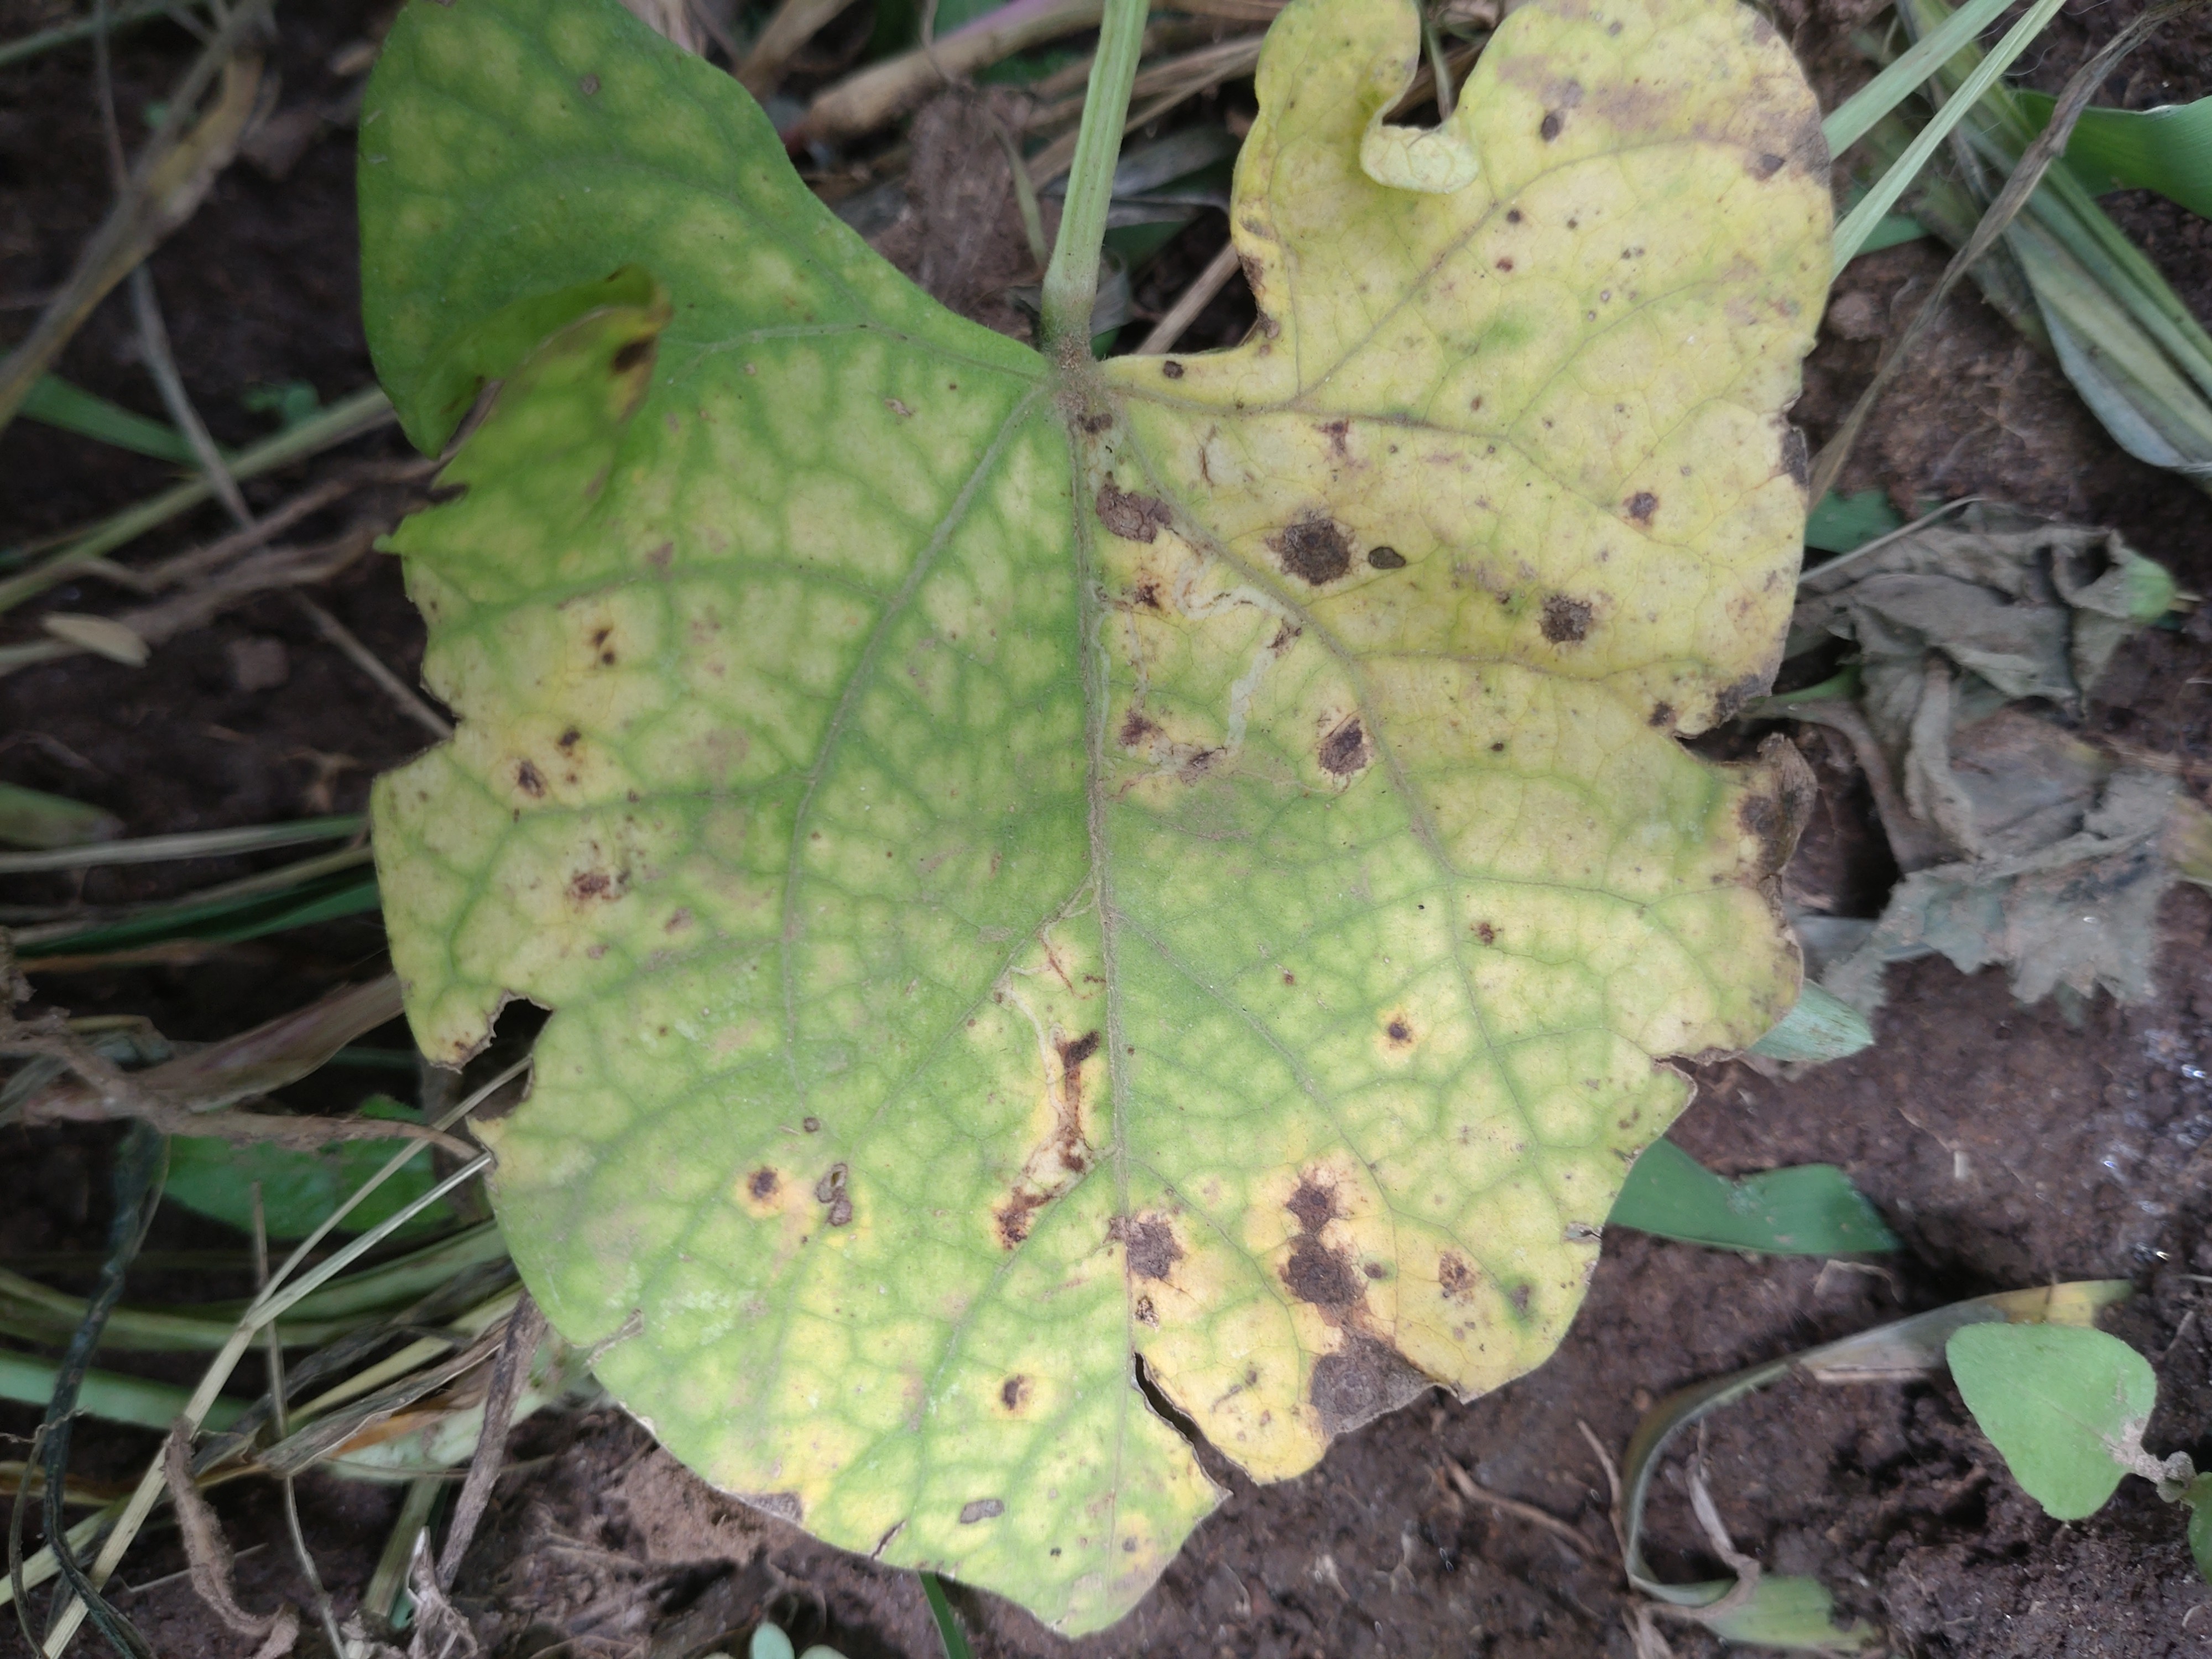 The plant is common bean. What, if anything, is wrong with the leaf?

rust
